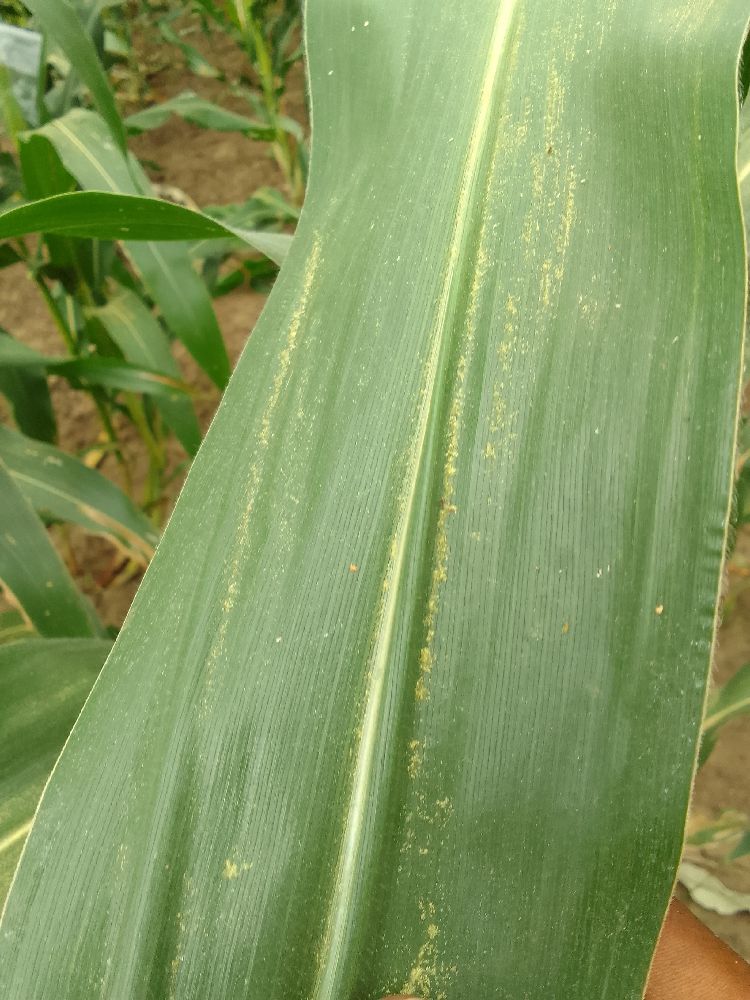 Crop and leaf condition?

maize, healthy
